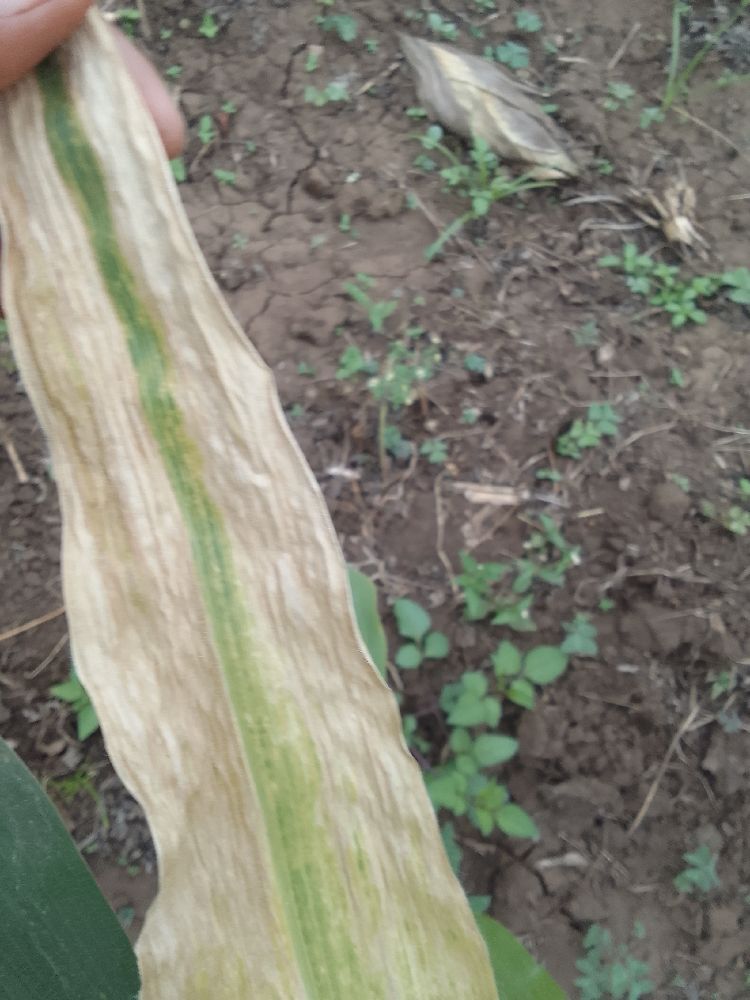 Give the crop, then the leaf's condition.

maize, maize lethal necrosis
